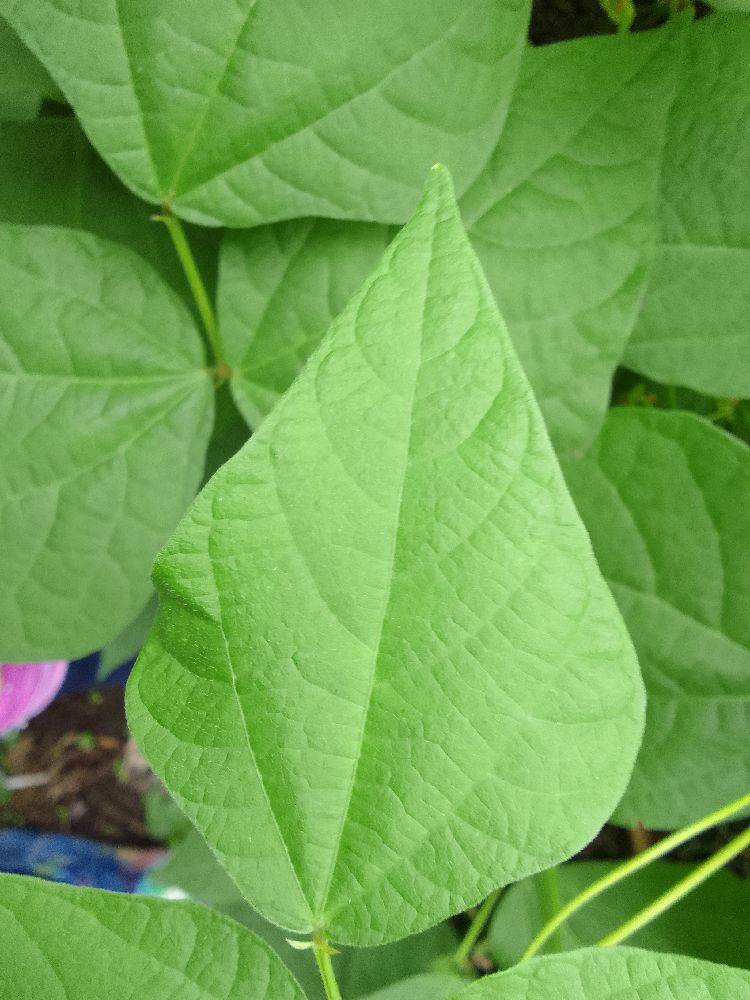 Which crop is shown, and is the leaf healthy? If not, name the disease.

common bean, healthy
